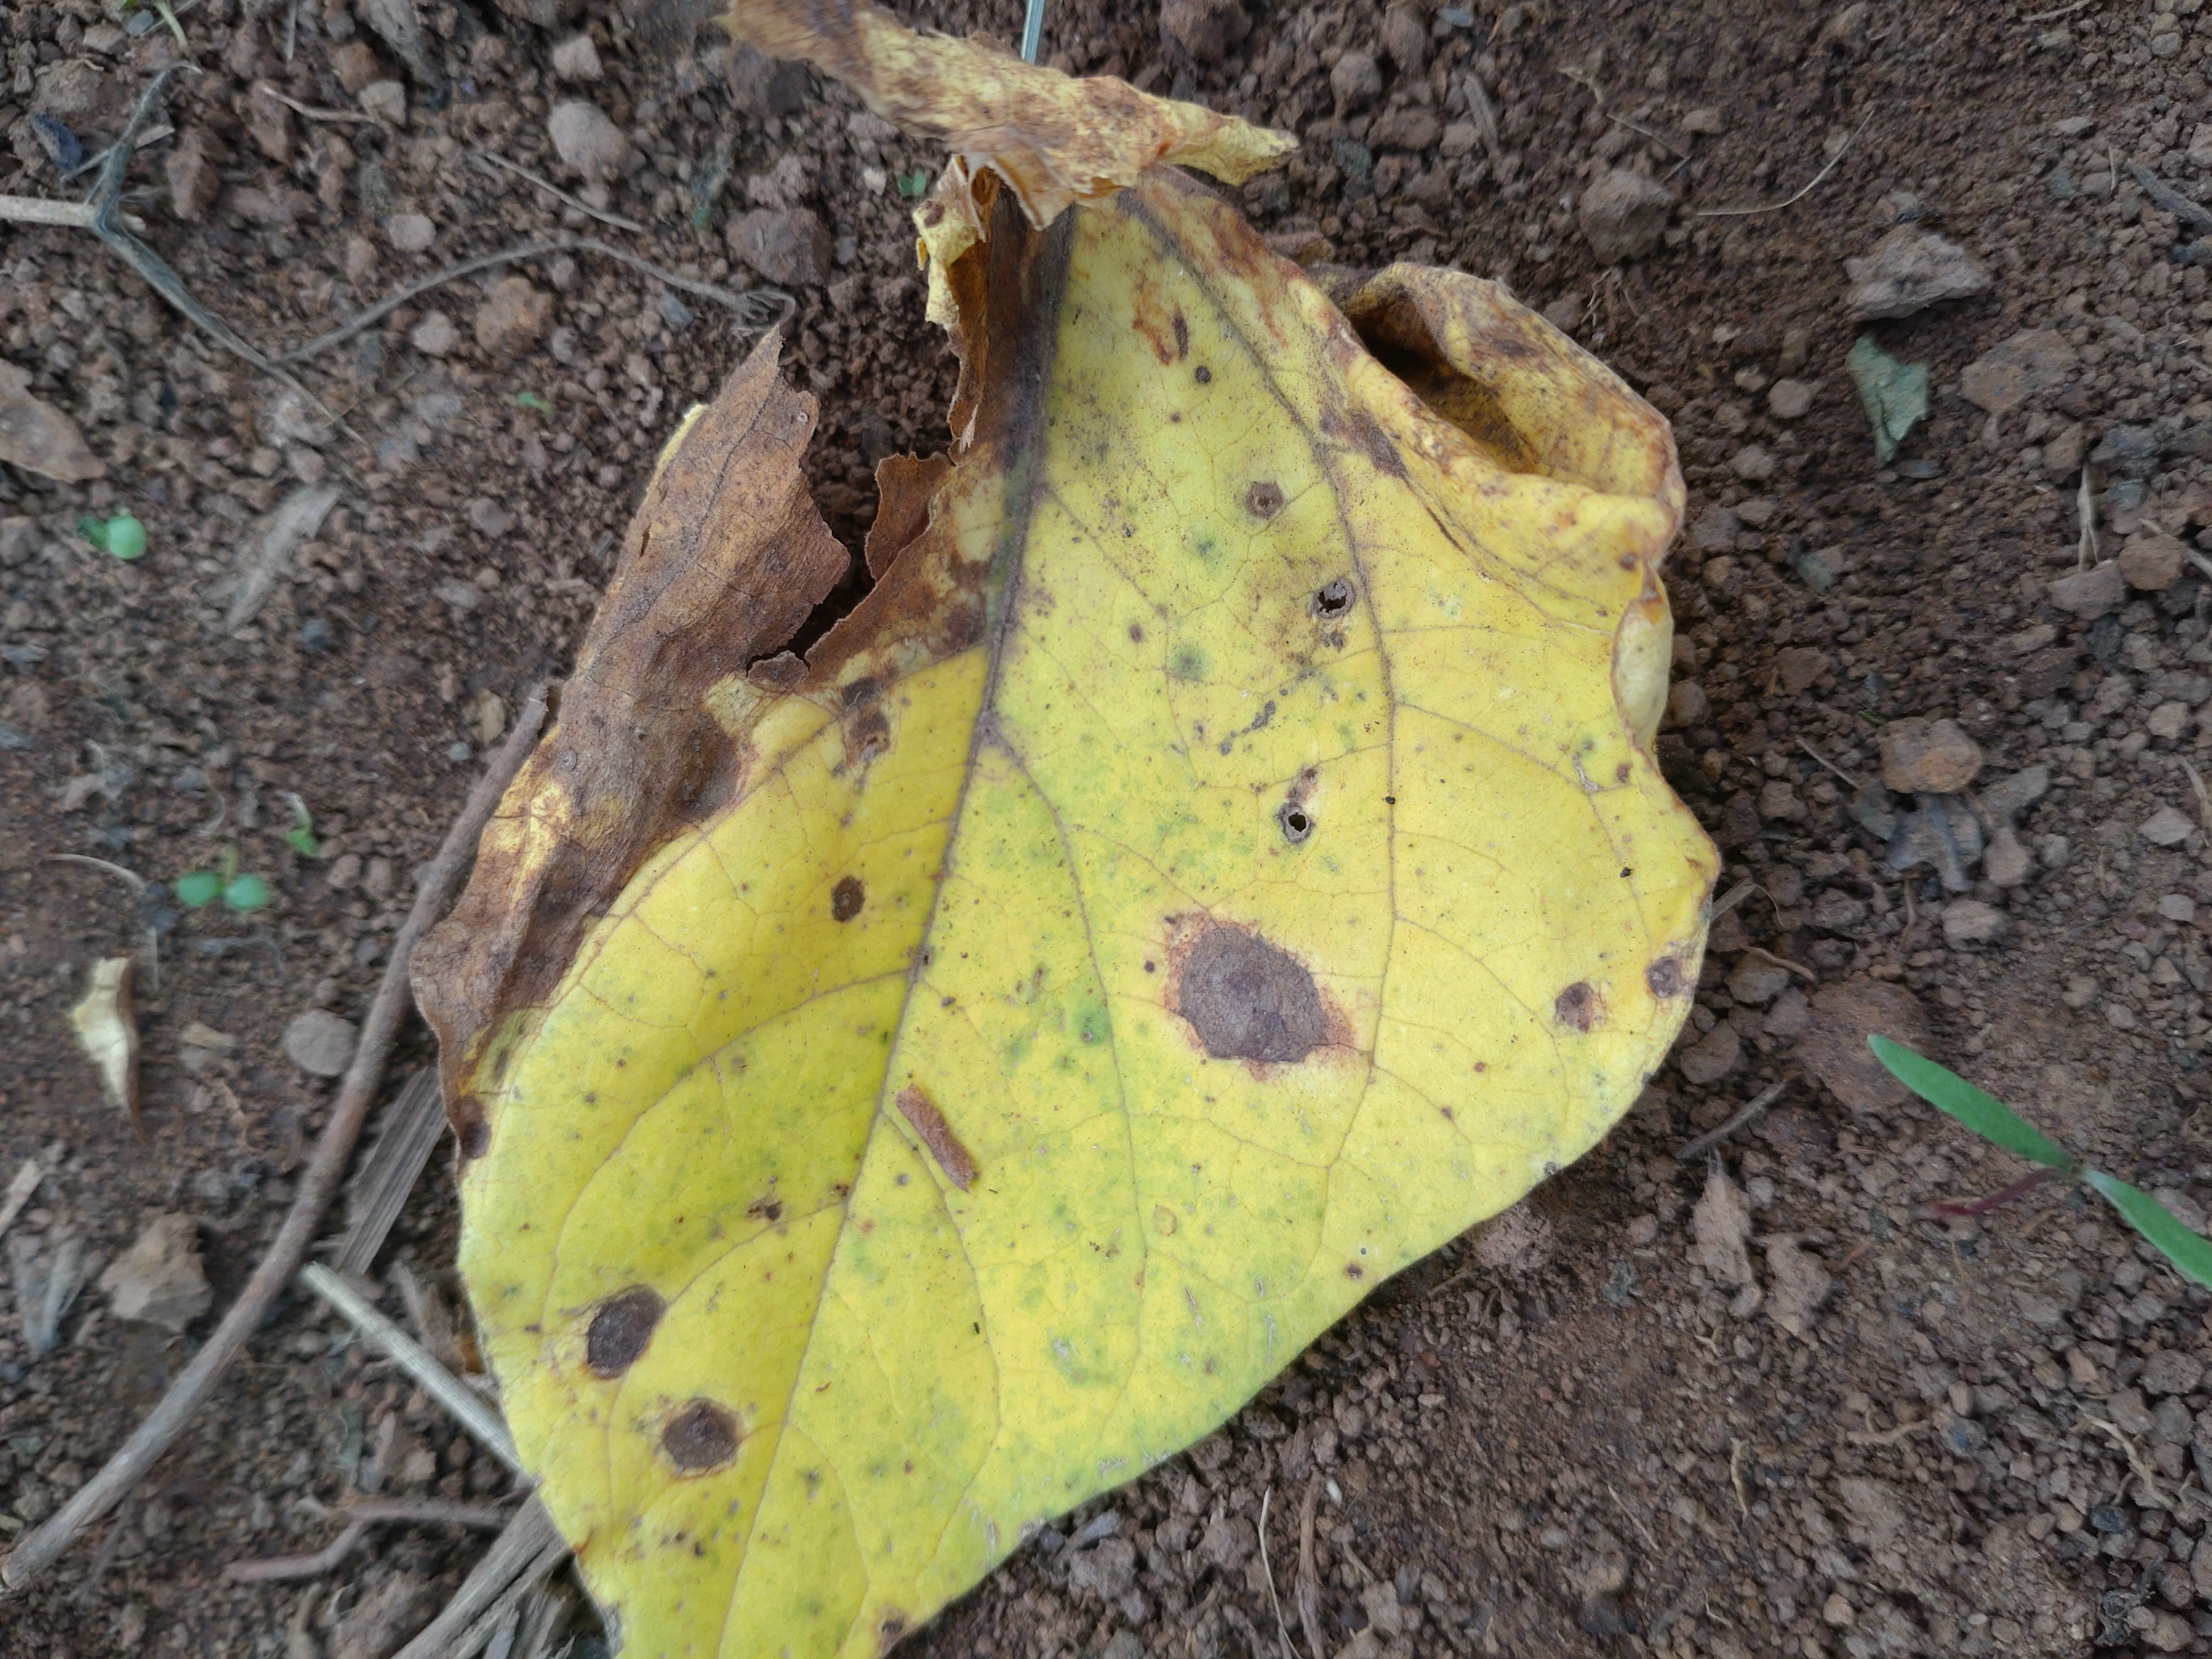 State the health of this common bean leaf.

rust
